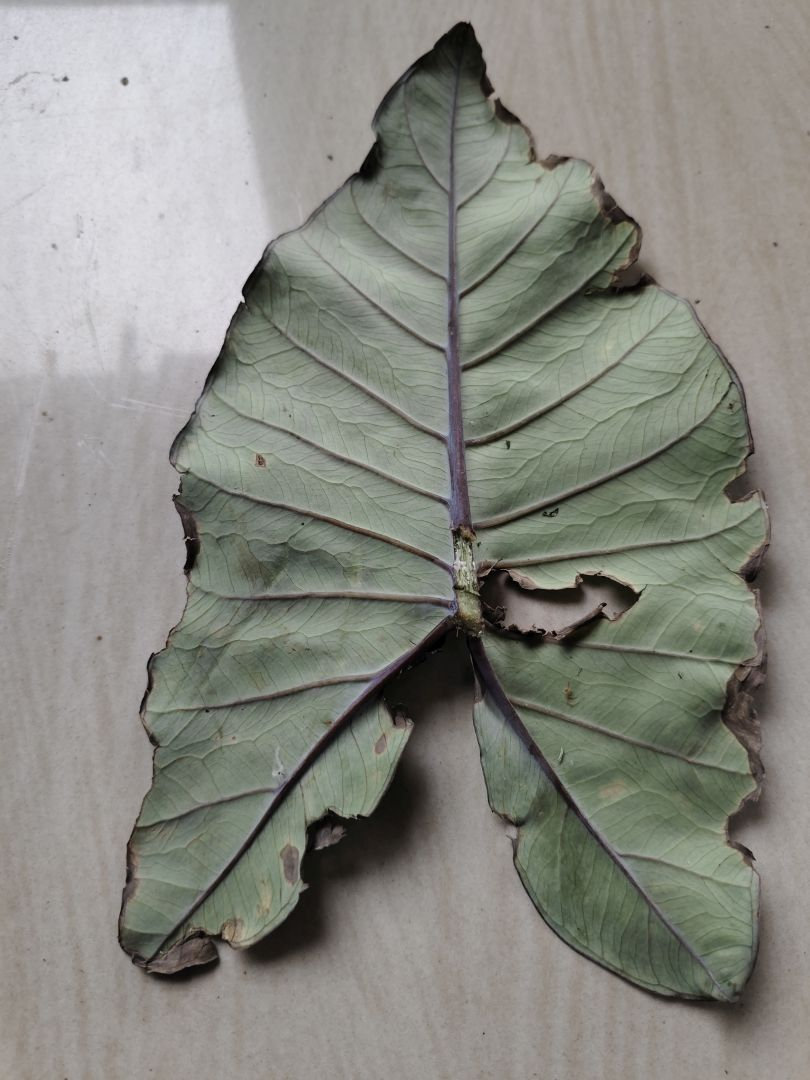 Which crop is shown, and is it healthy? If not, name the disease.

taro, leaf blight
